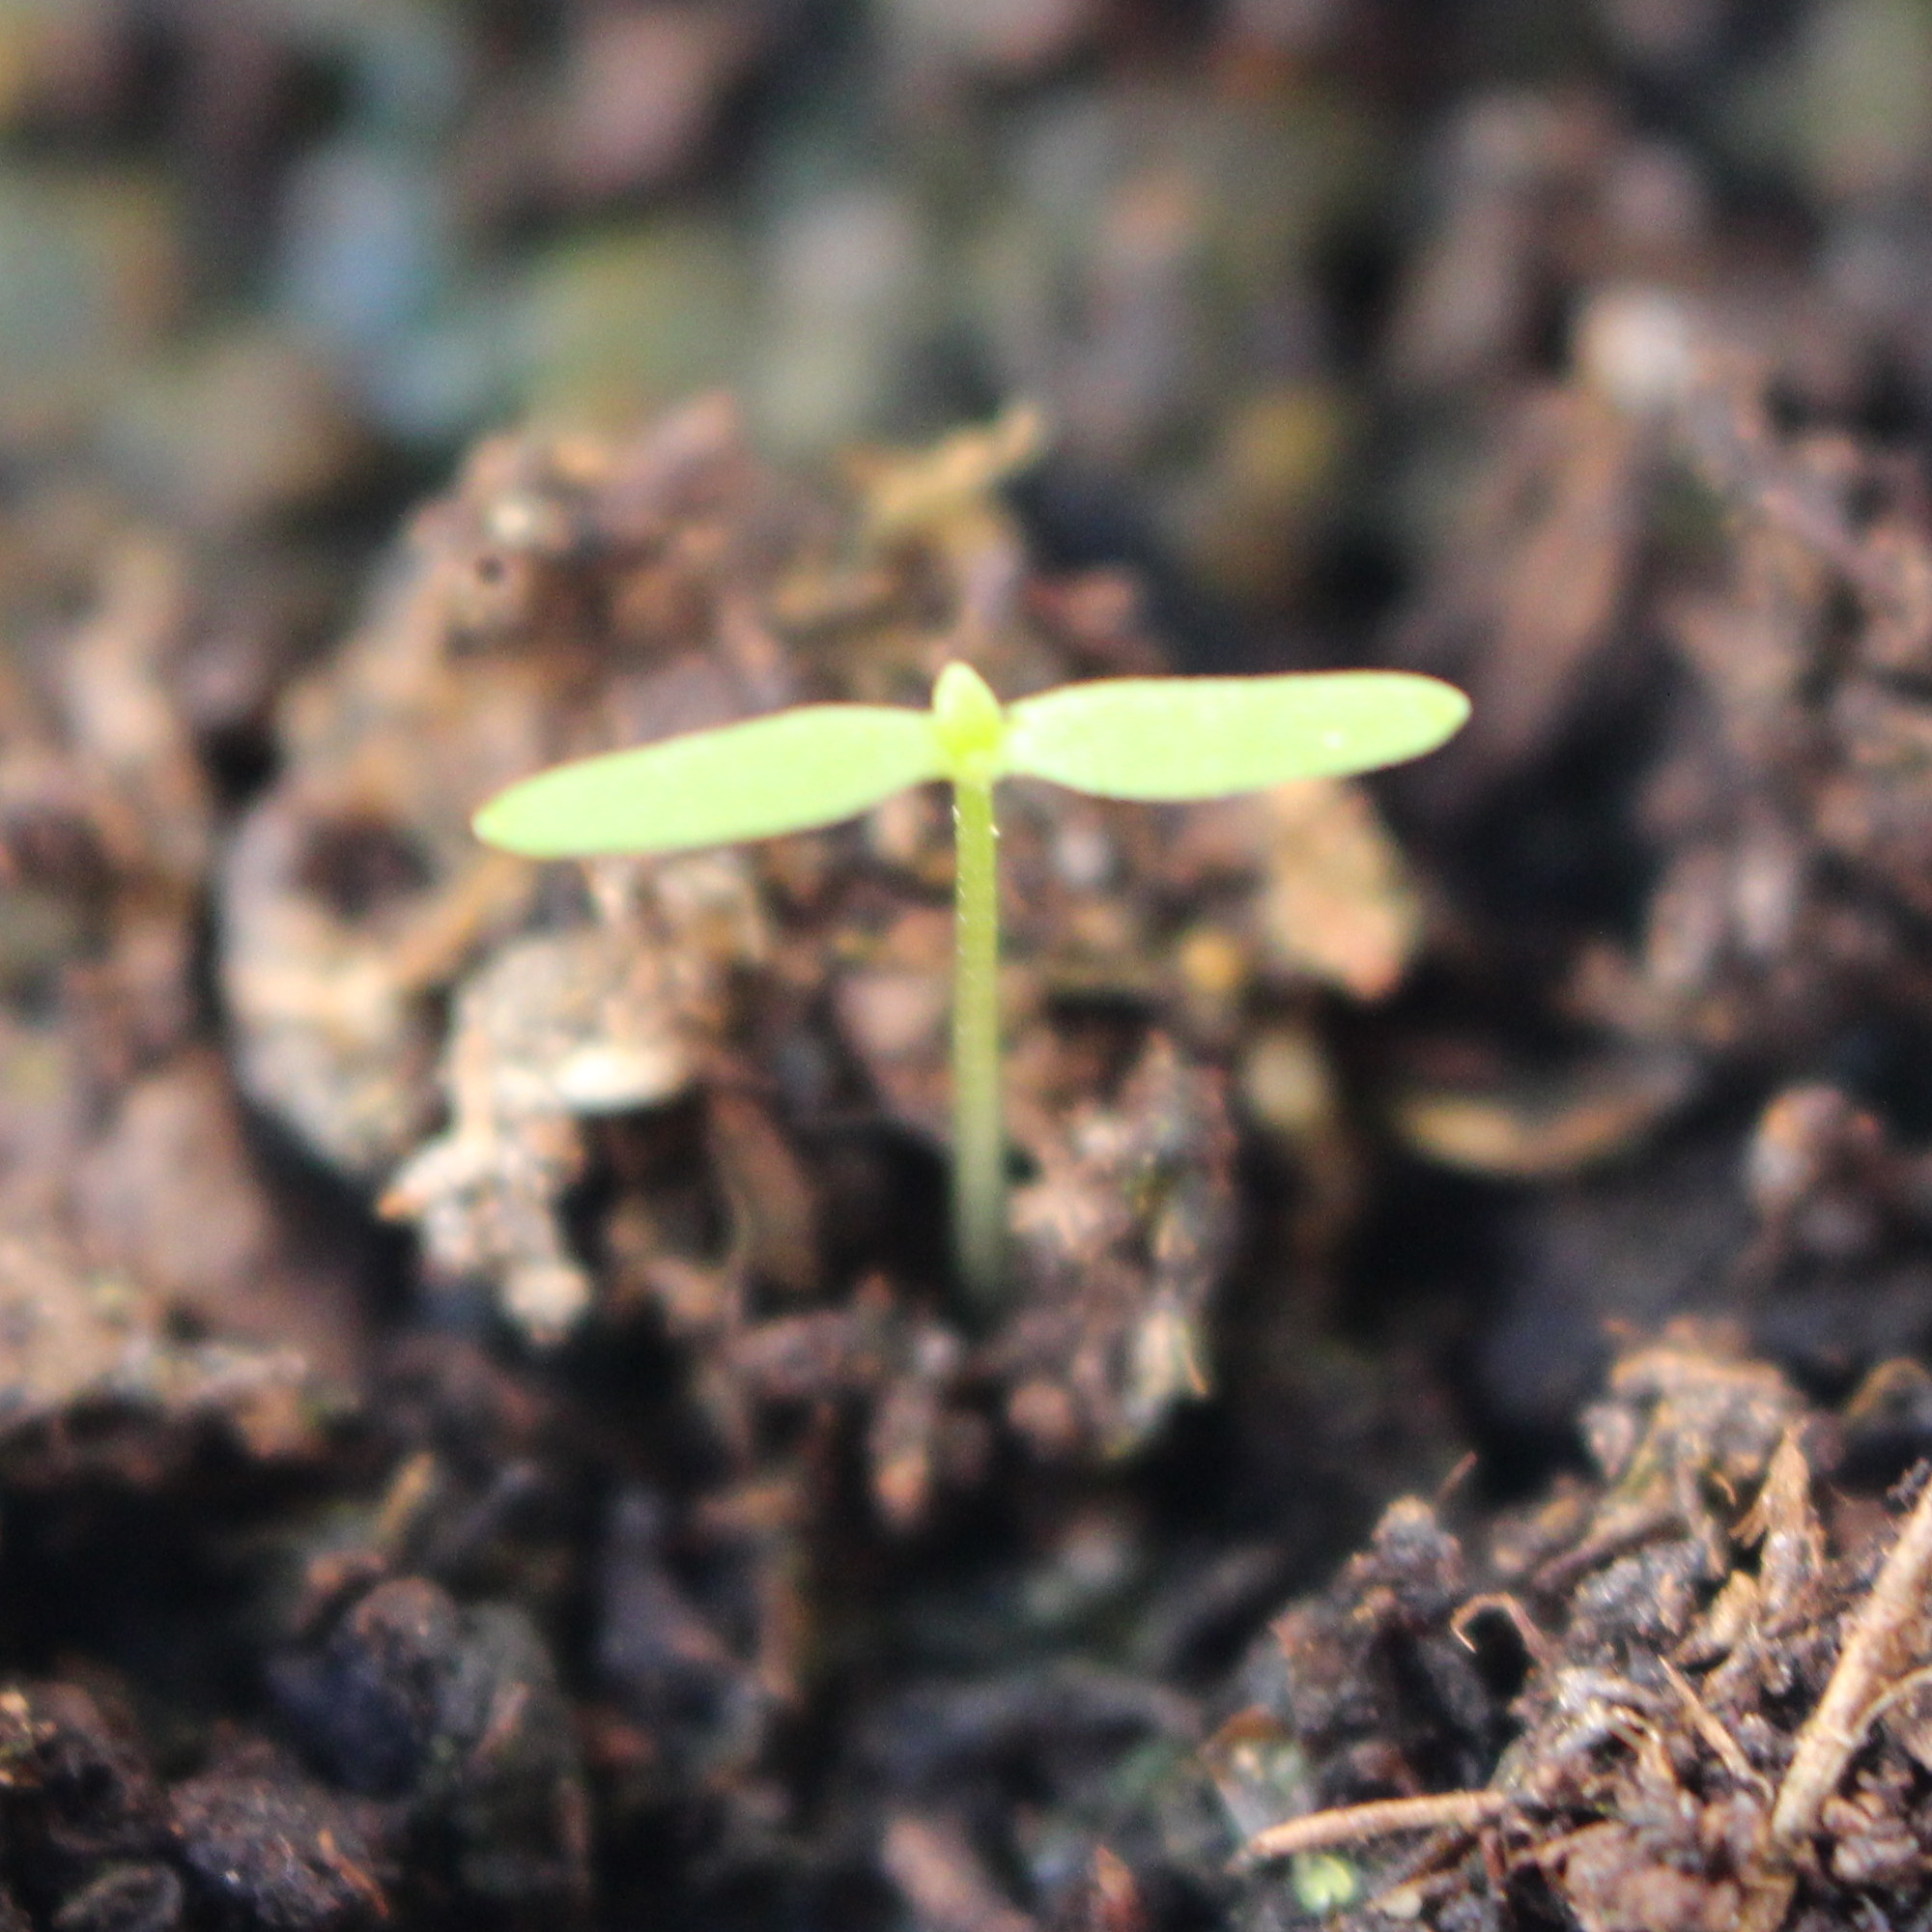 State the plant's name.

Papaver rhoeas
